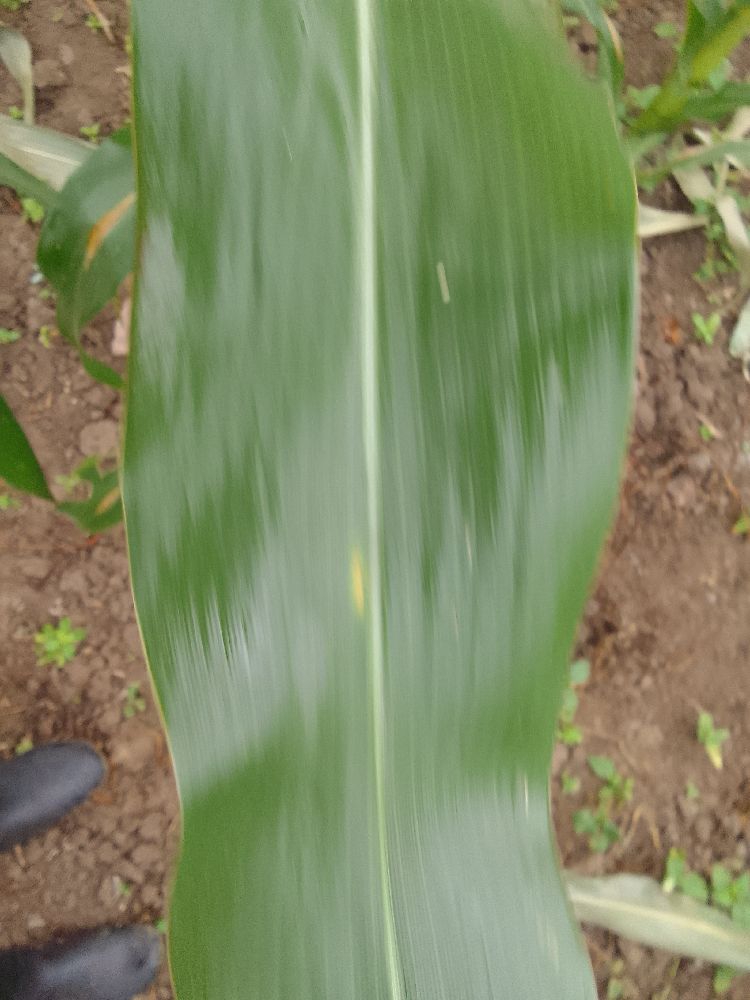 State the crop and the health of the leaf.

maize, healthy
